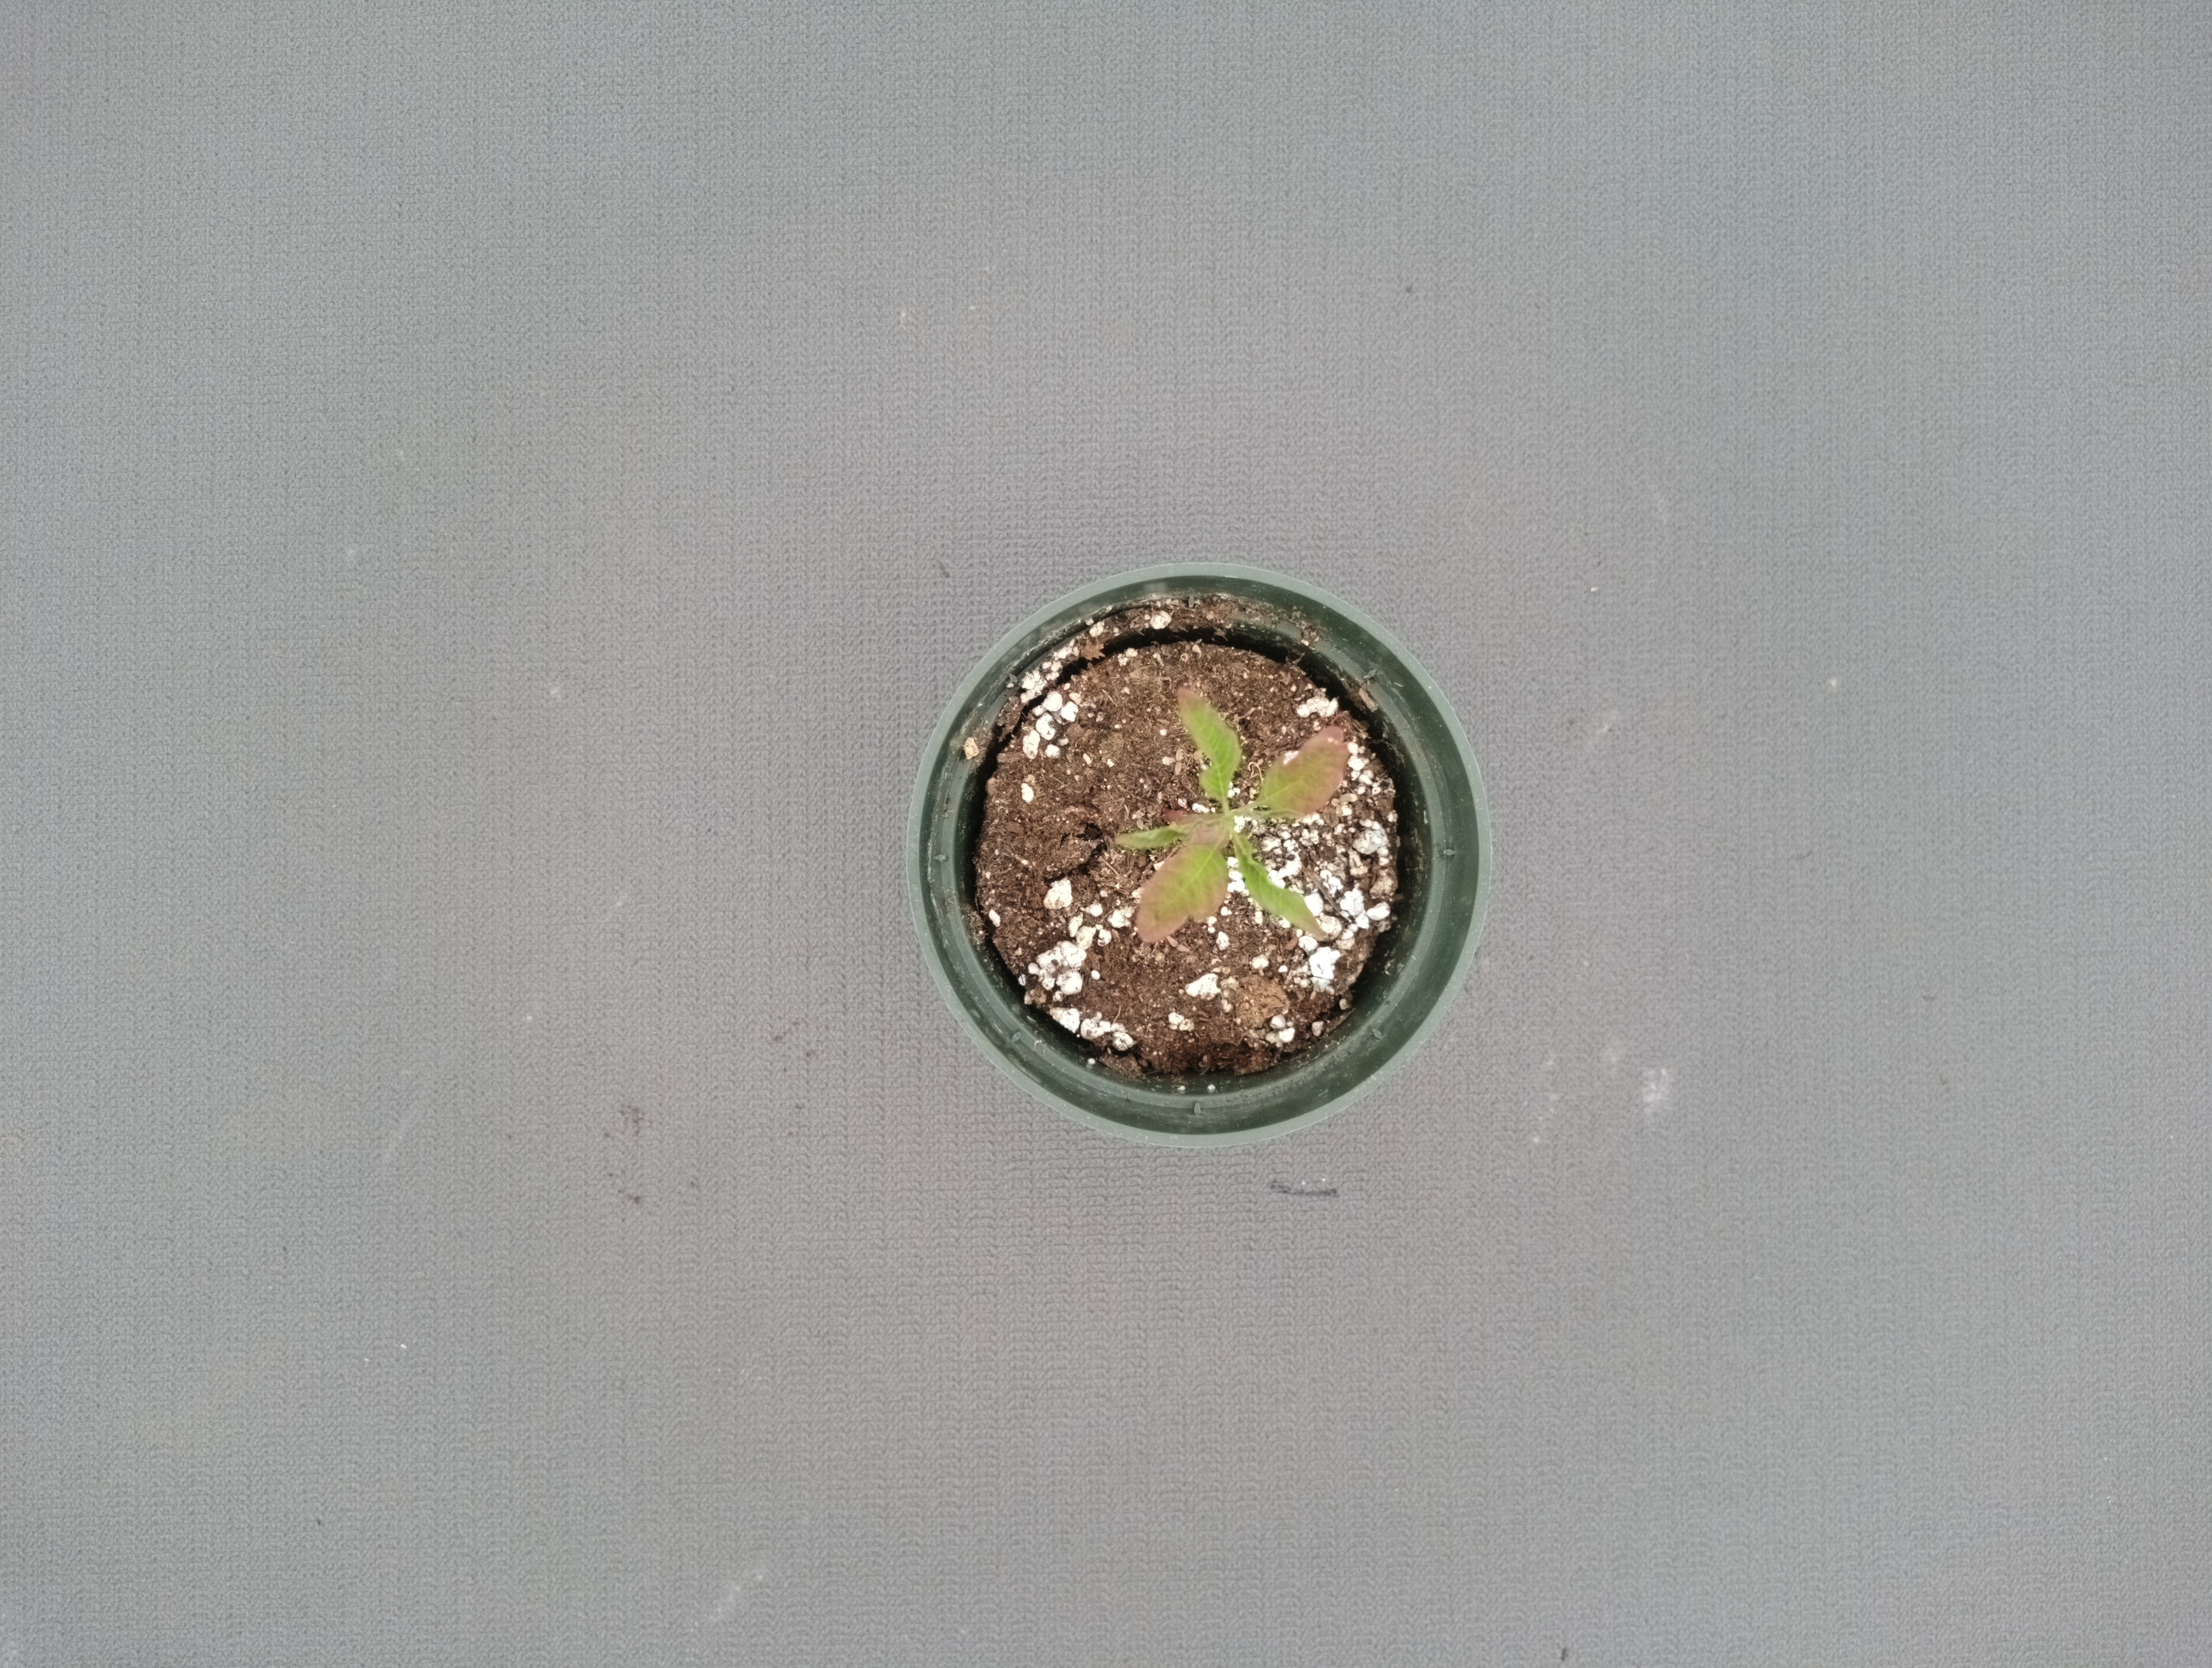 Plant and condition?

waterhemp, chlorosis only
